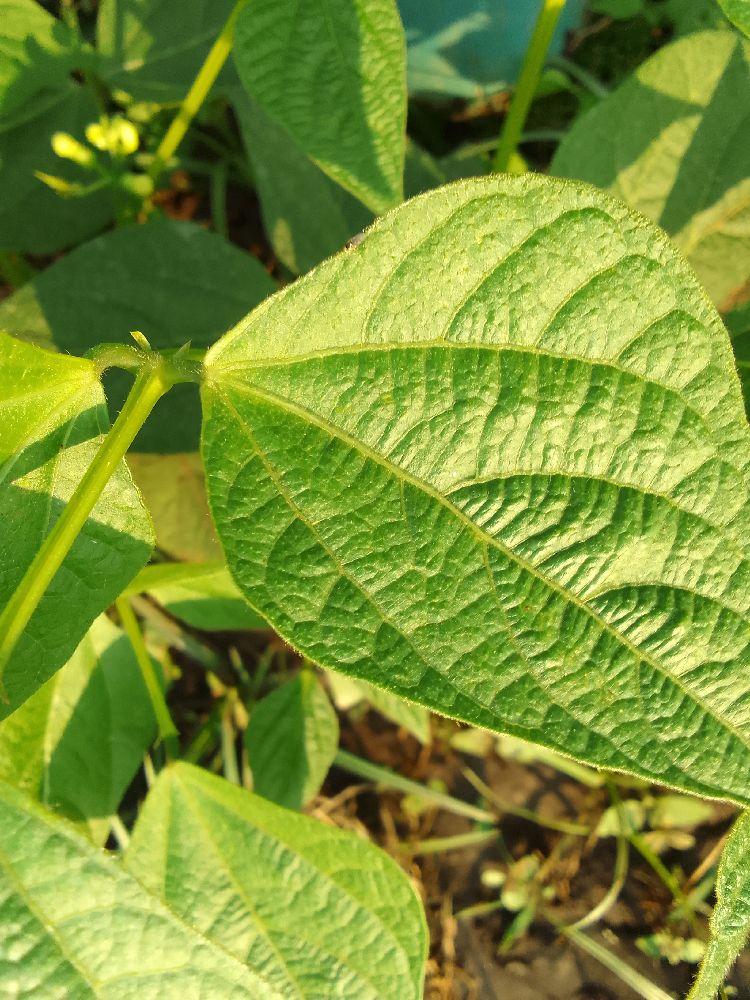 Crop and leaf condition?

common bean, healthy
